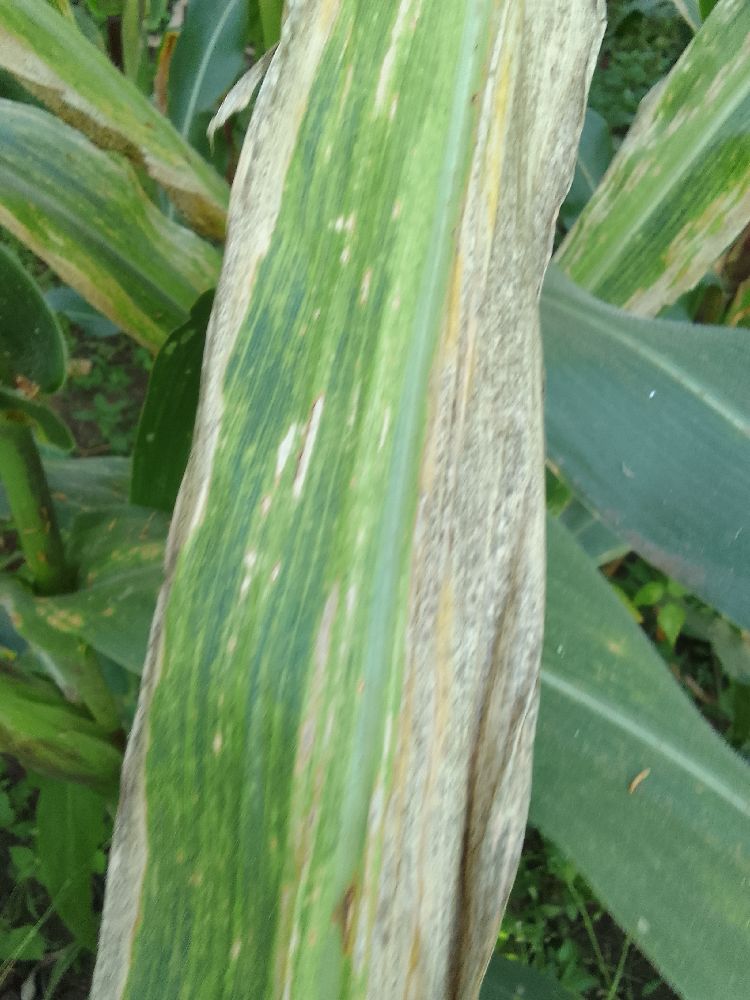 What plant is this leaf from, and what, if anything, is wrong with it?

maize, maize lethal necrosis
